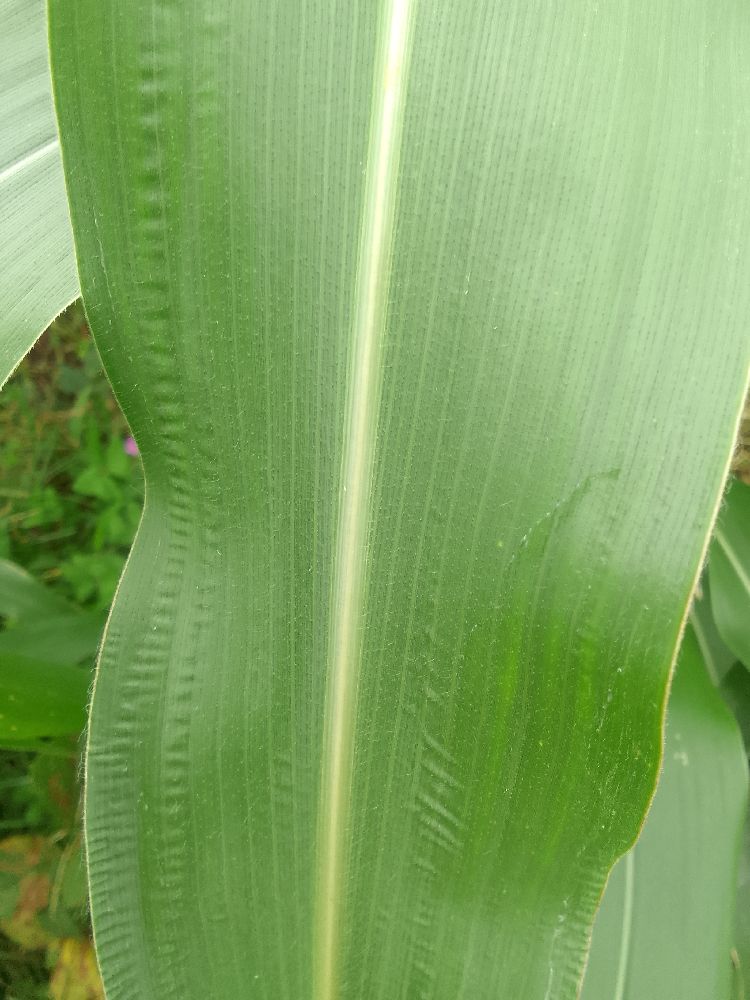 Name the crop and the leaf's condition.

maize, healthy
